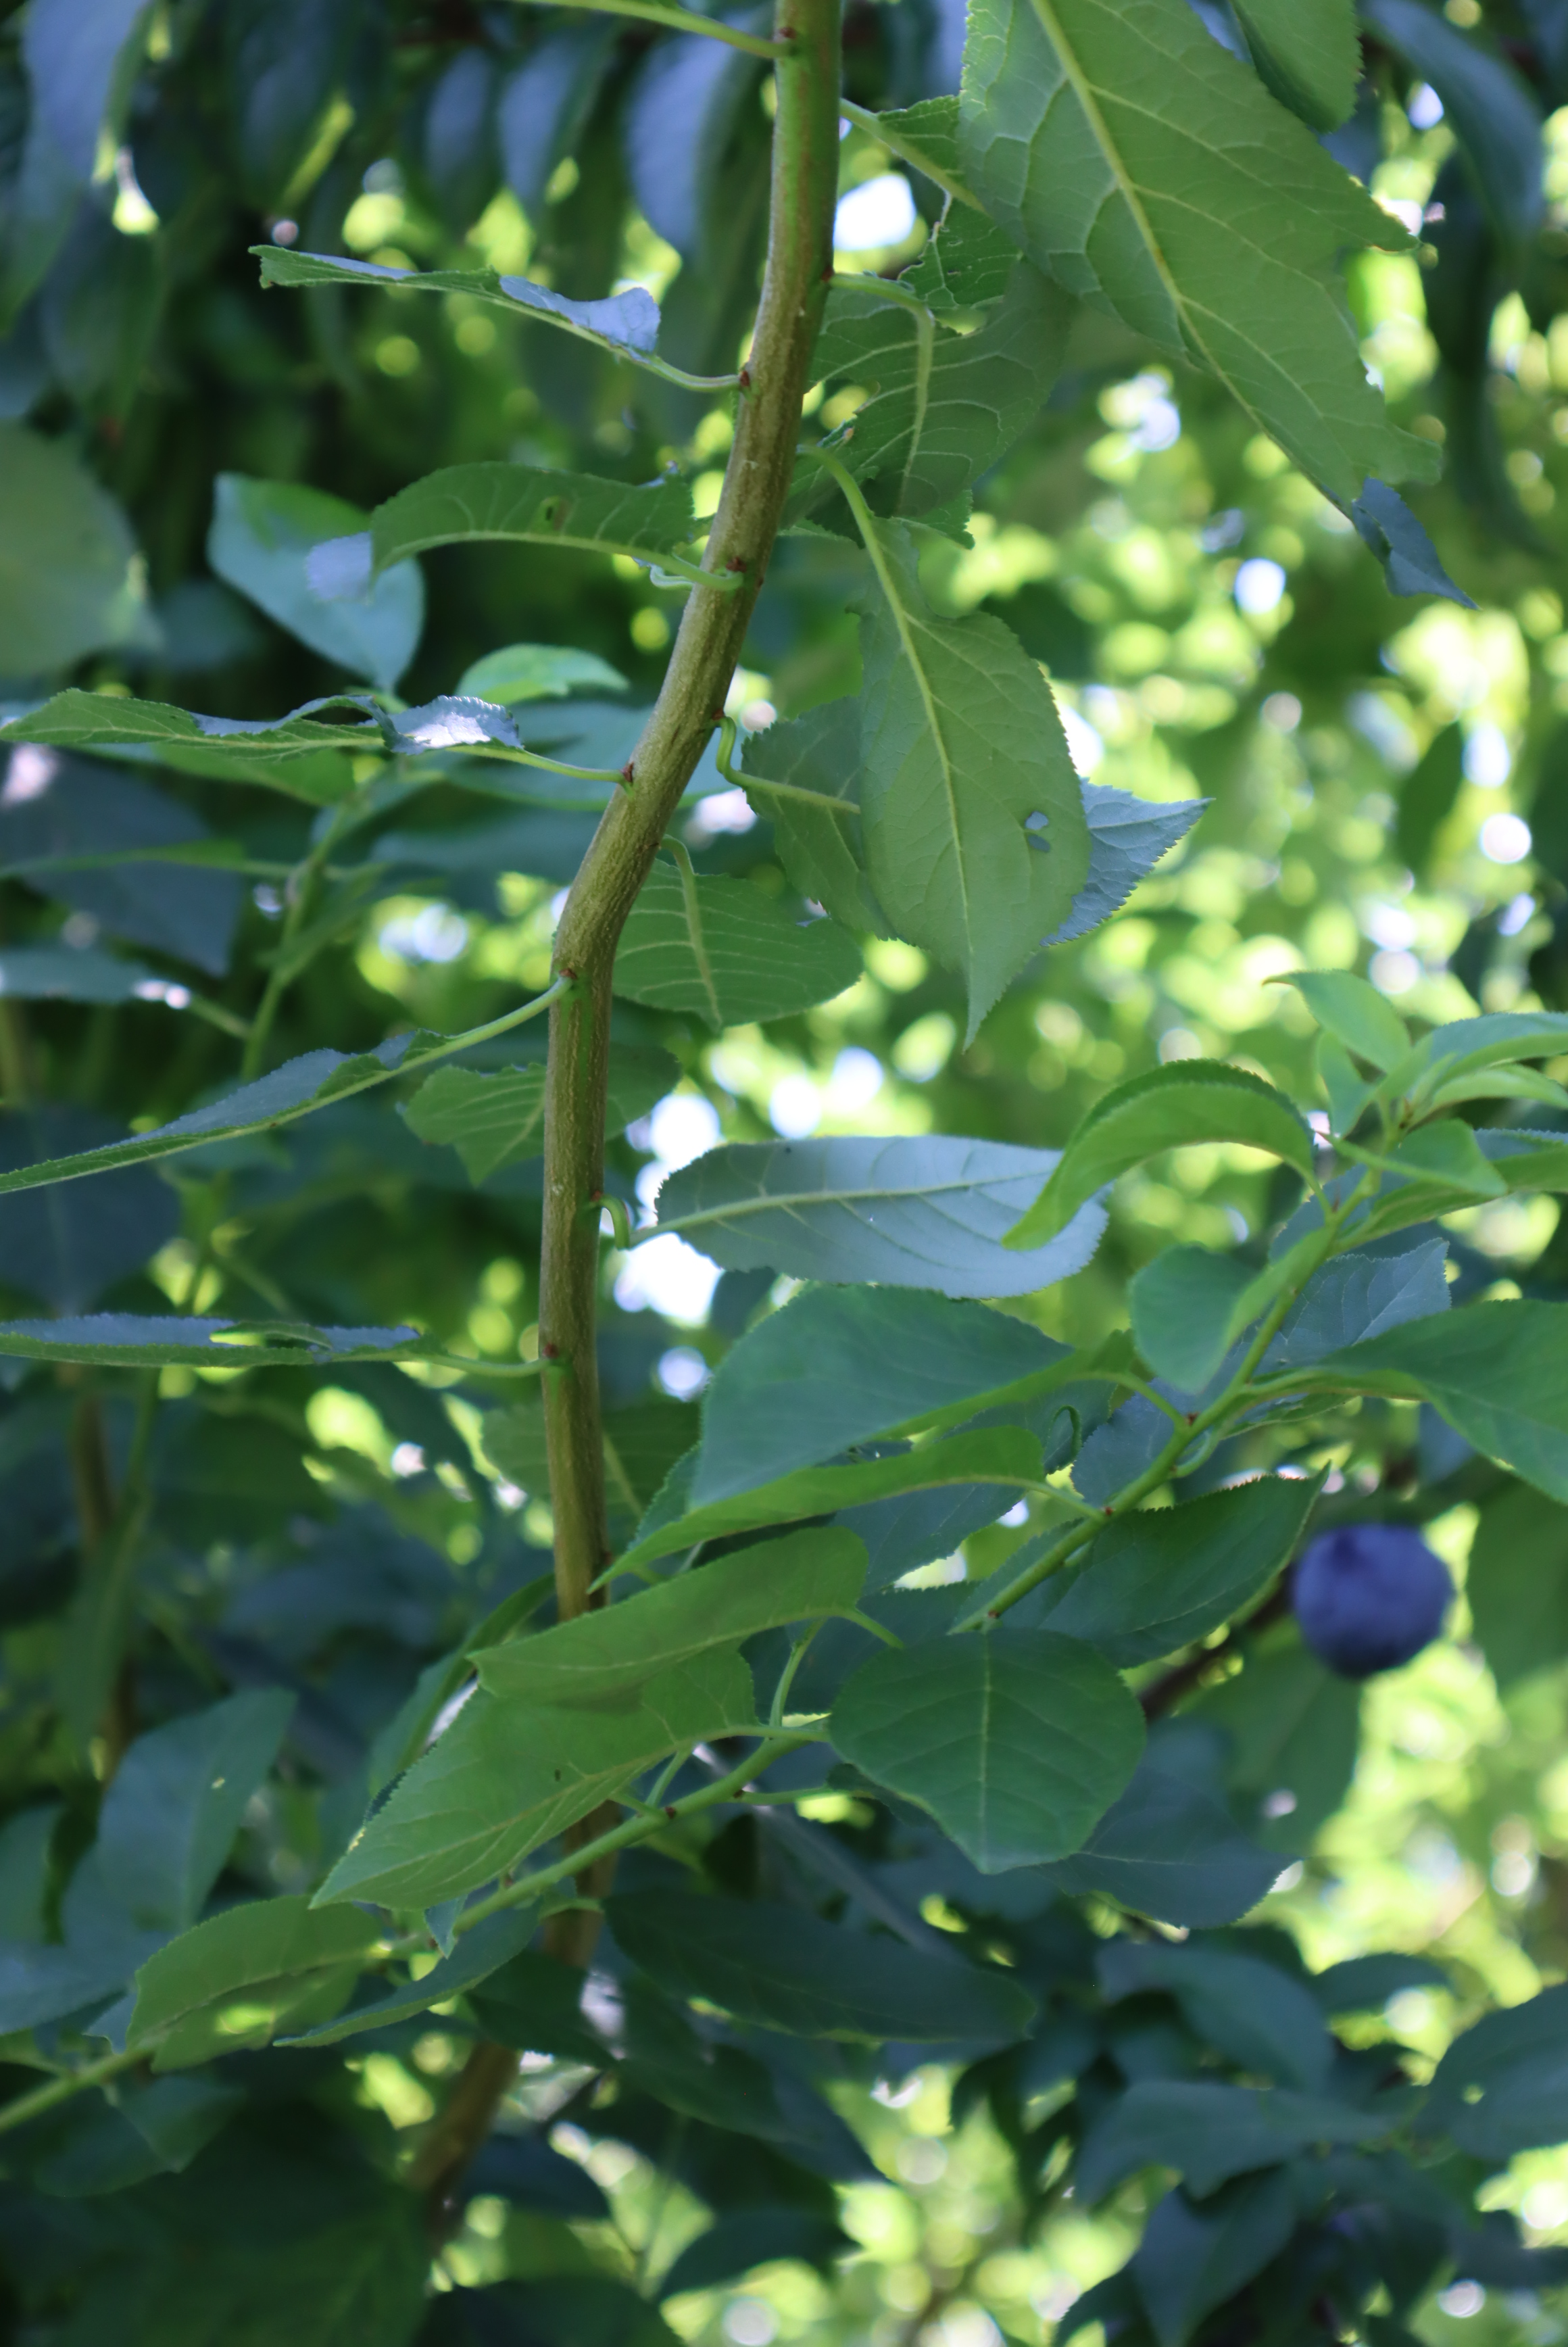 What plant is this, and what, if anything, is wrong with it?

plum, phytophagous, shot hole disease
